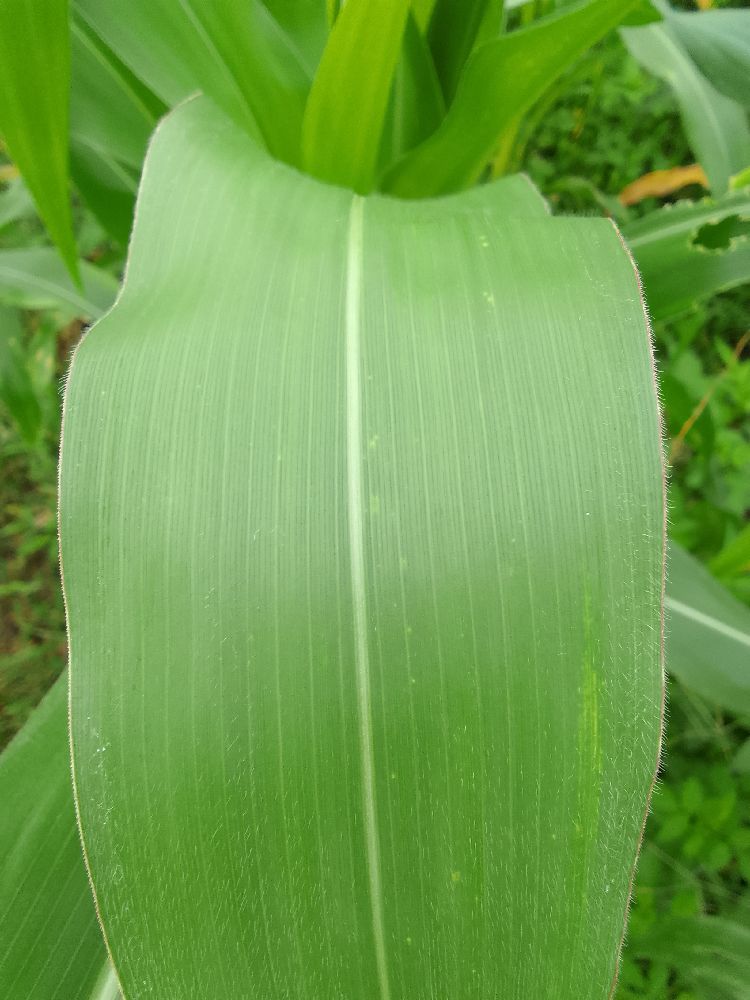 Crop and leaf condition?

maize, healthy
